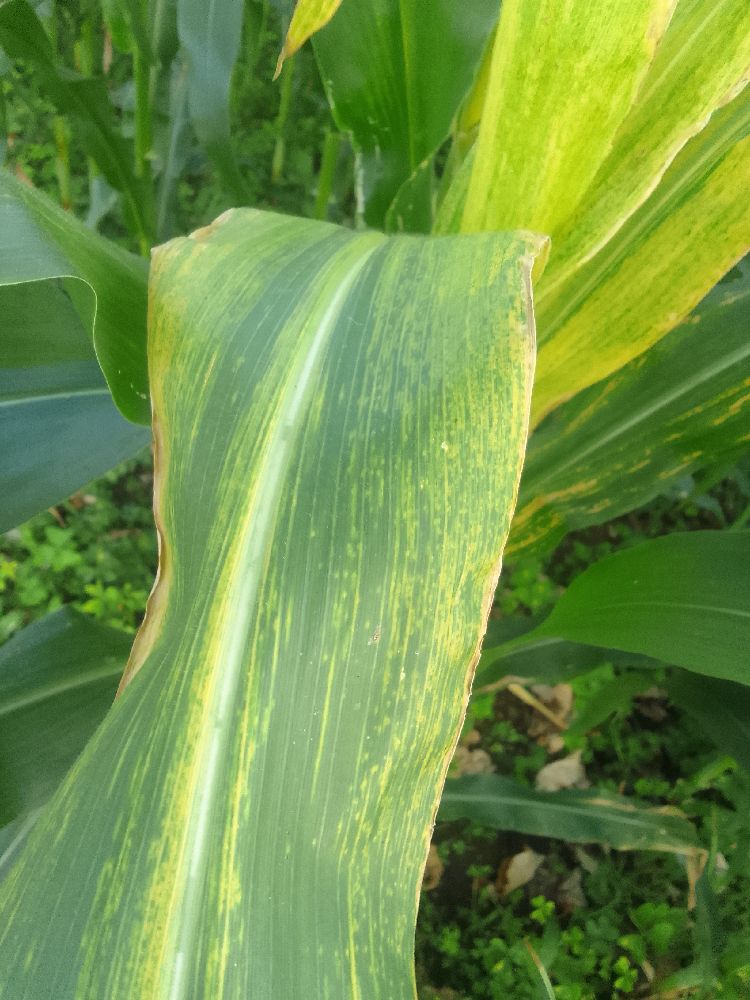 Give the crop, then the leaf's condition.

maize, maize lethal necrosis
